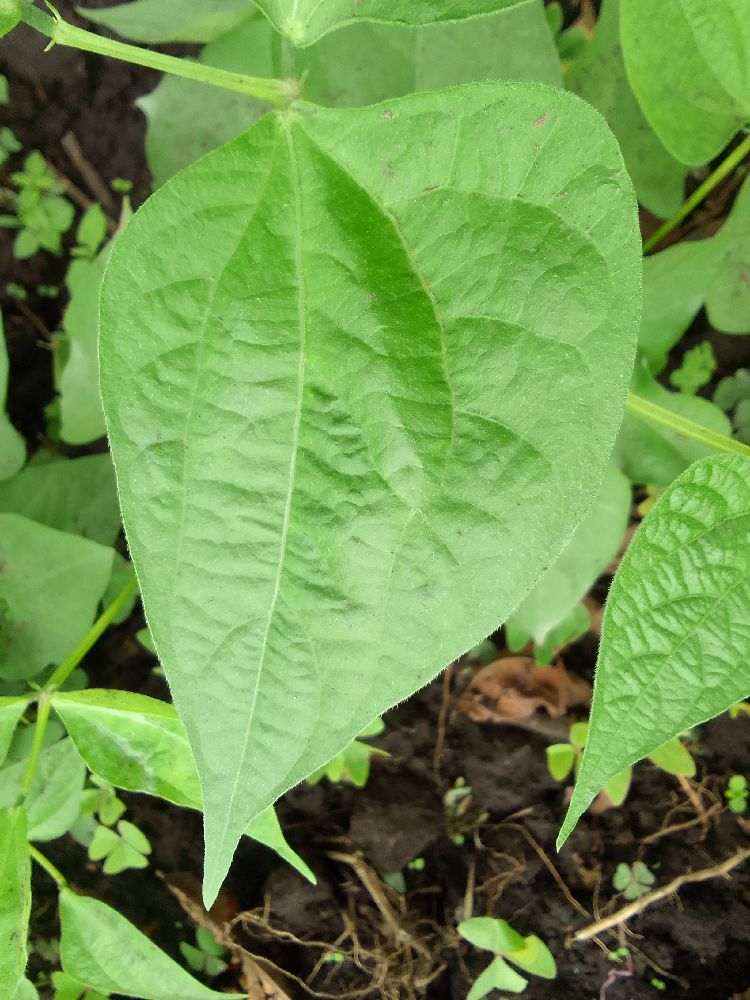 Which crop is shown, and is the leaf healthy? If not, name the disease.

common bean, healthy
